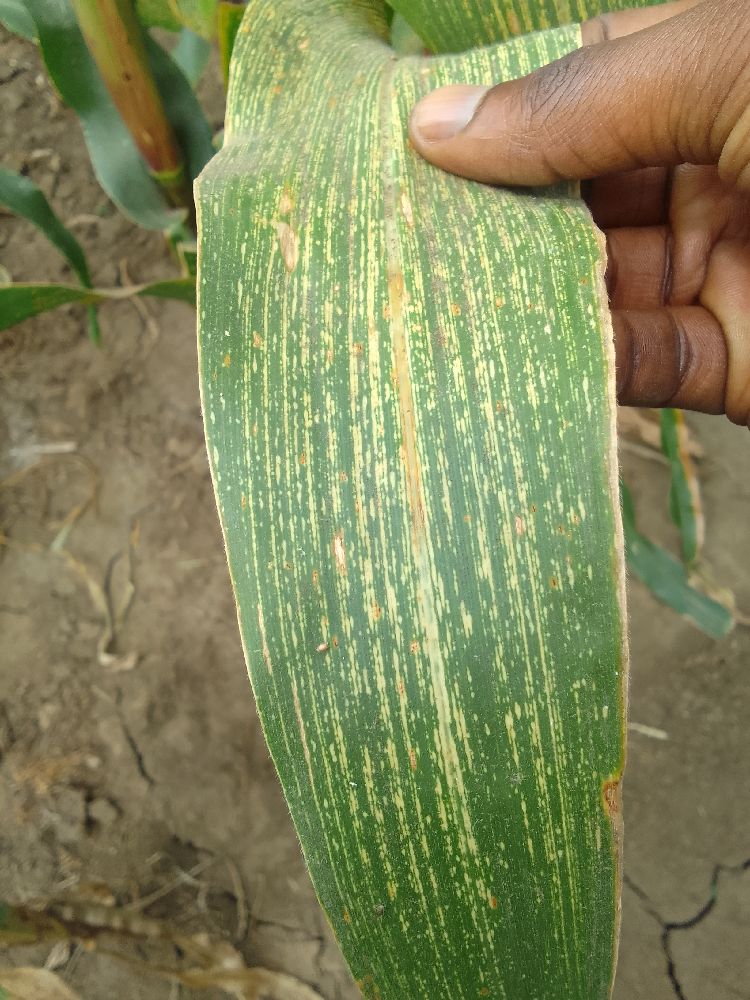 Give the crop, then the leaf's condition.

maize, maize streak virus
